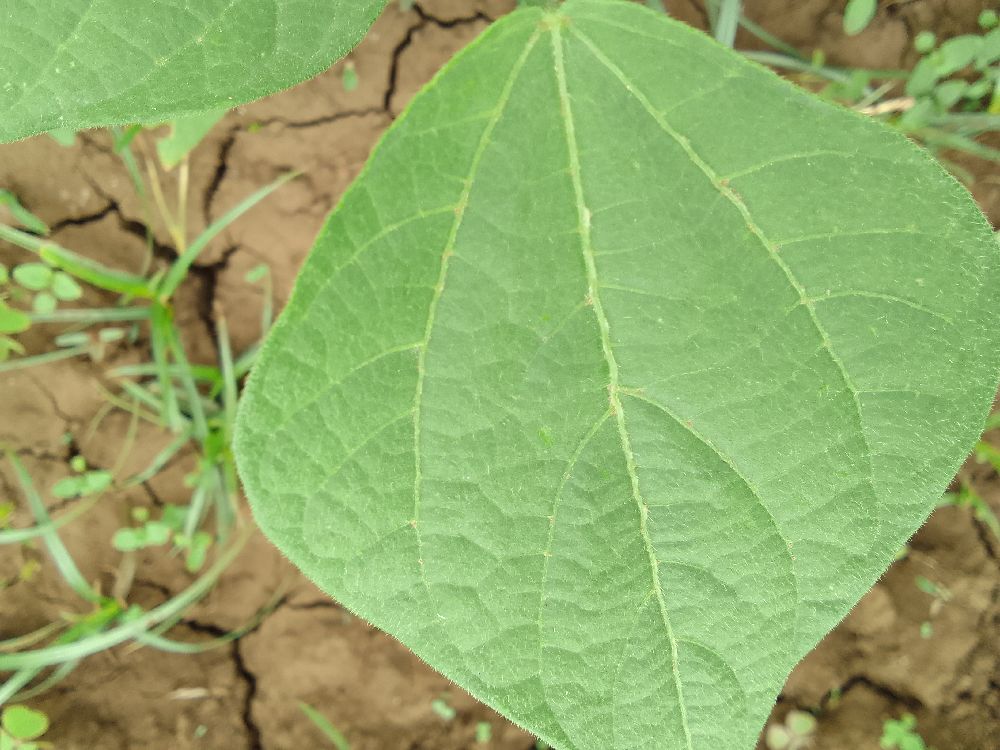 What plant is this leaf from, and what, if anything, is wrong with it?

common bean, healthy
